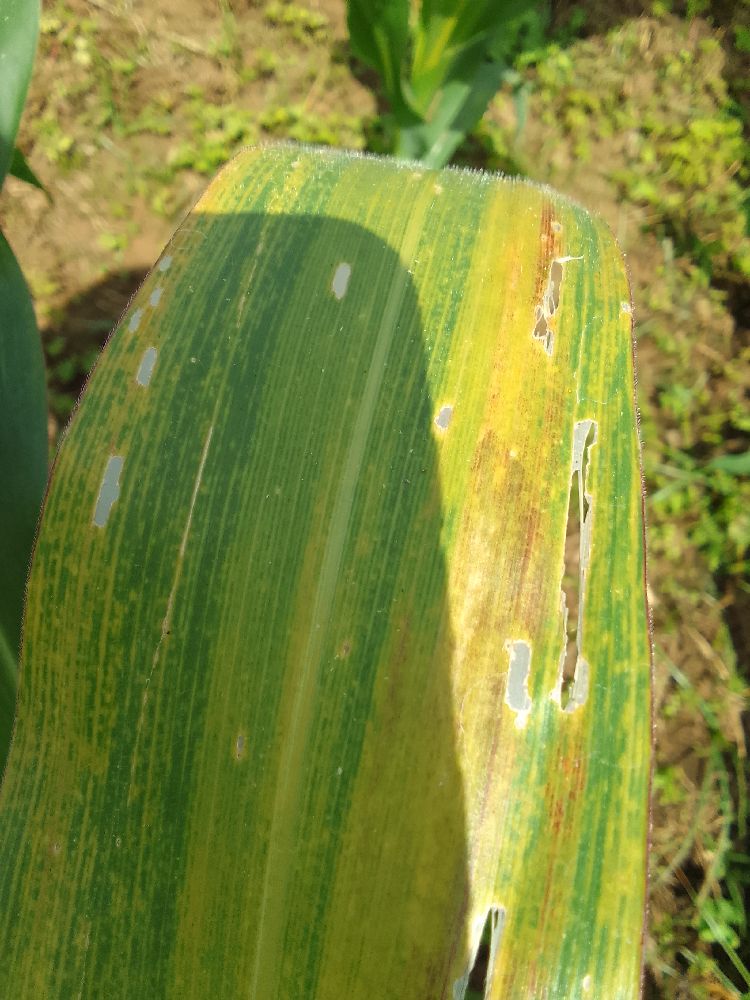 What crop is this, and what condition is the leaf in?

maize, maize lethal necrosis
